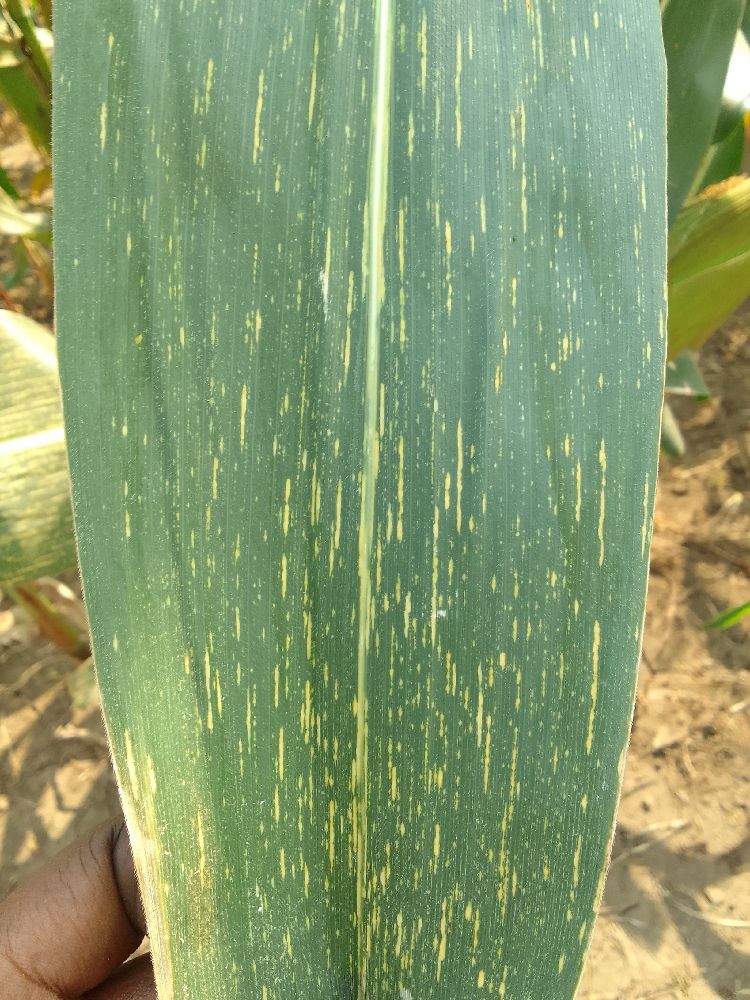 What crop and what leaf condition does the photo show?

maize, maize streak virus
